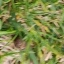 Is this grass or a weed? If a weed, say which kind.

grass
